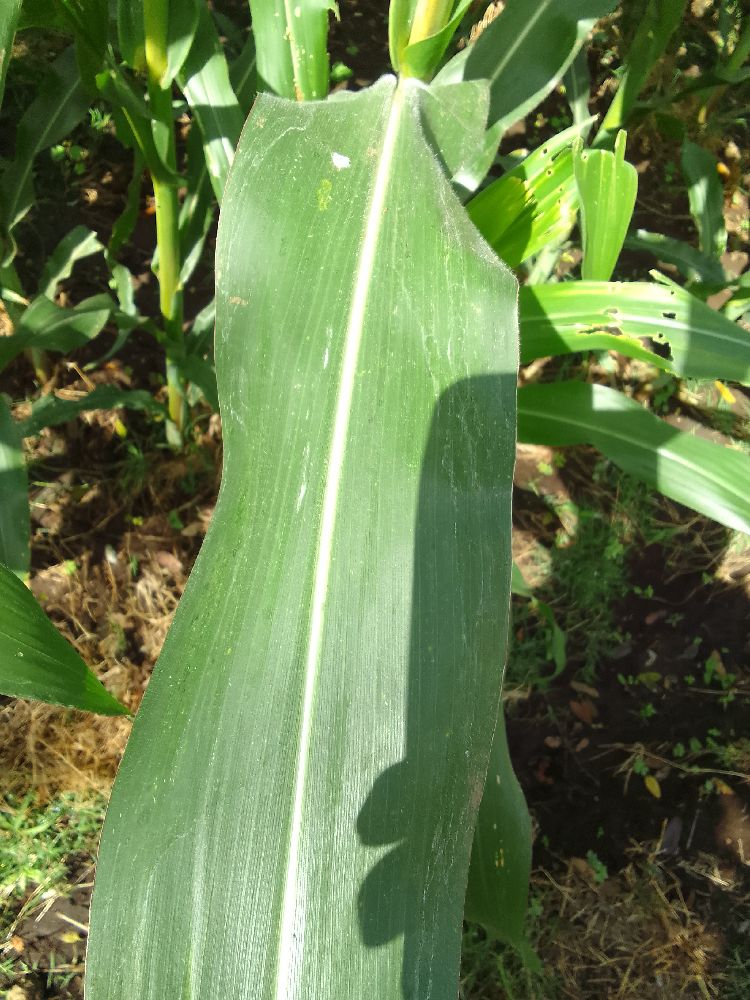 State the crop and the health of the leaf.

maize, healthy
